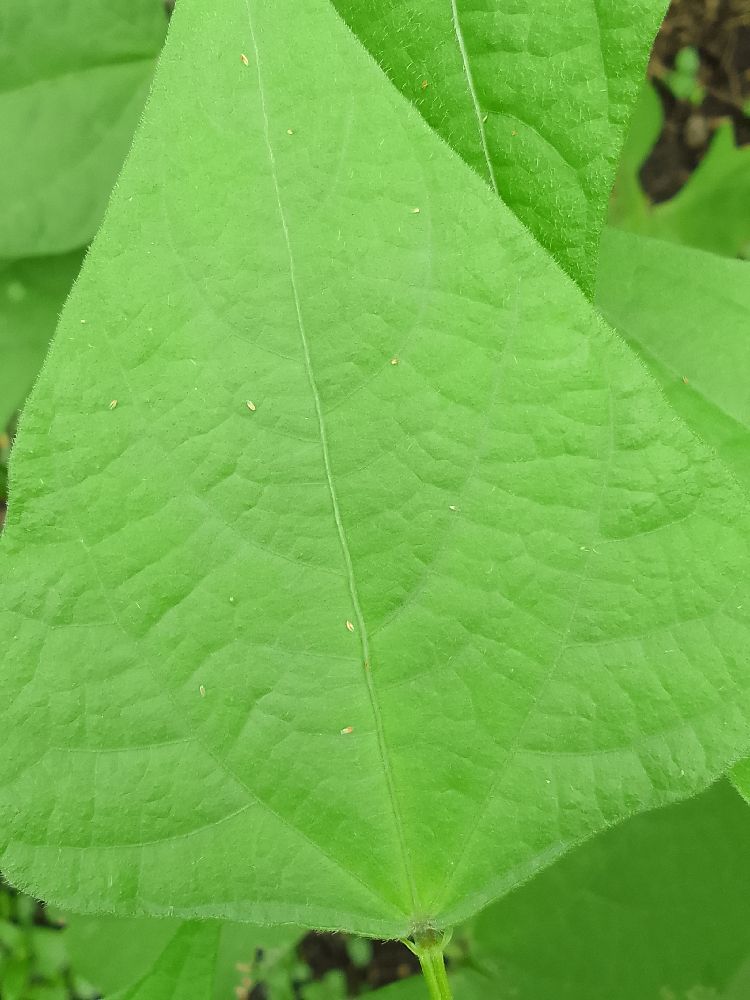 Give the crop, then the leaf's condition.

common bean, healthy
